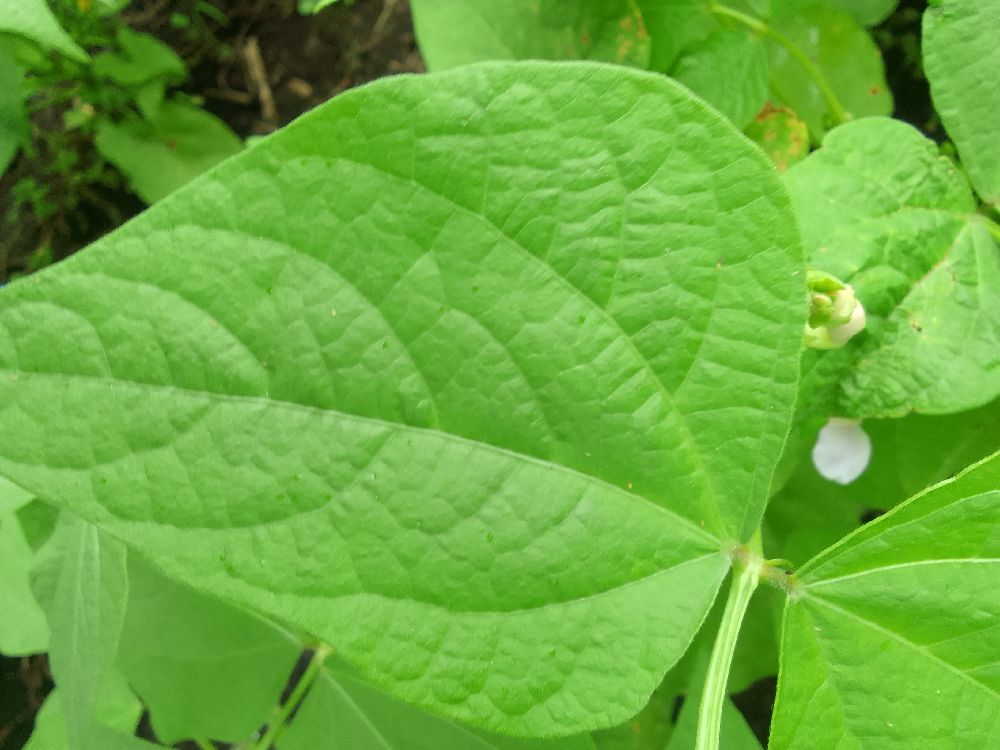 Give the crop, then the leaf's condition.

common bean, healthy
